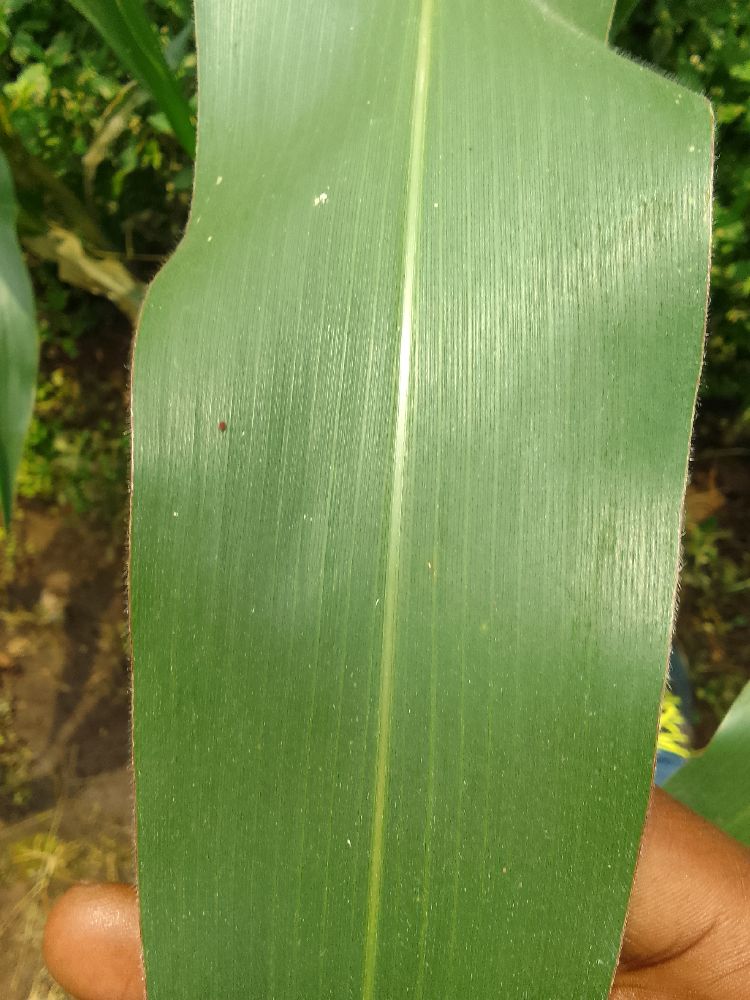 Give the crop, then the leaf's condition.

maize, healthy
